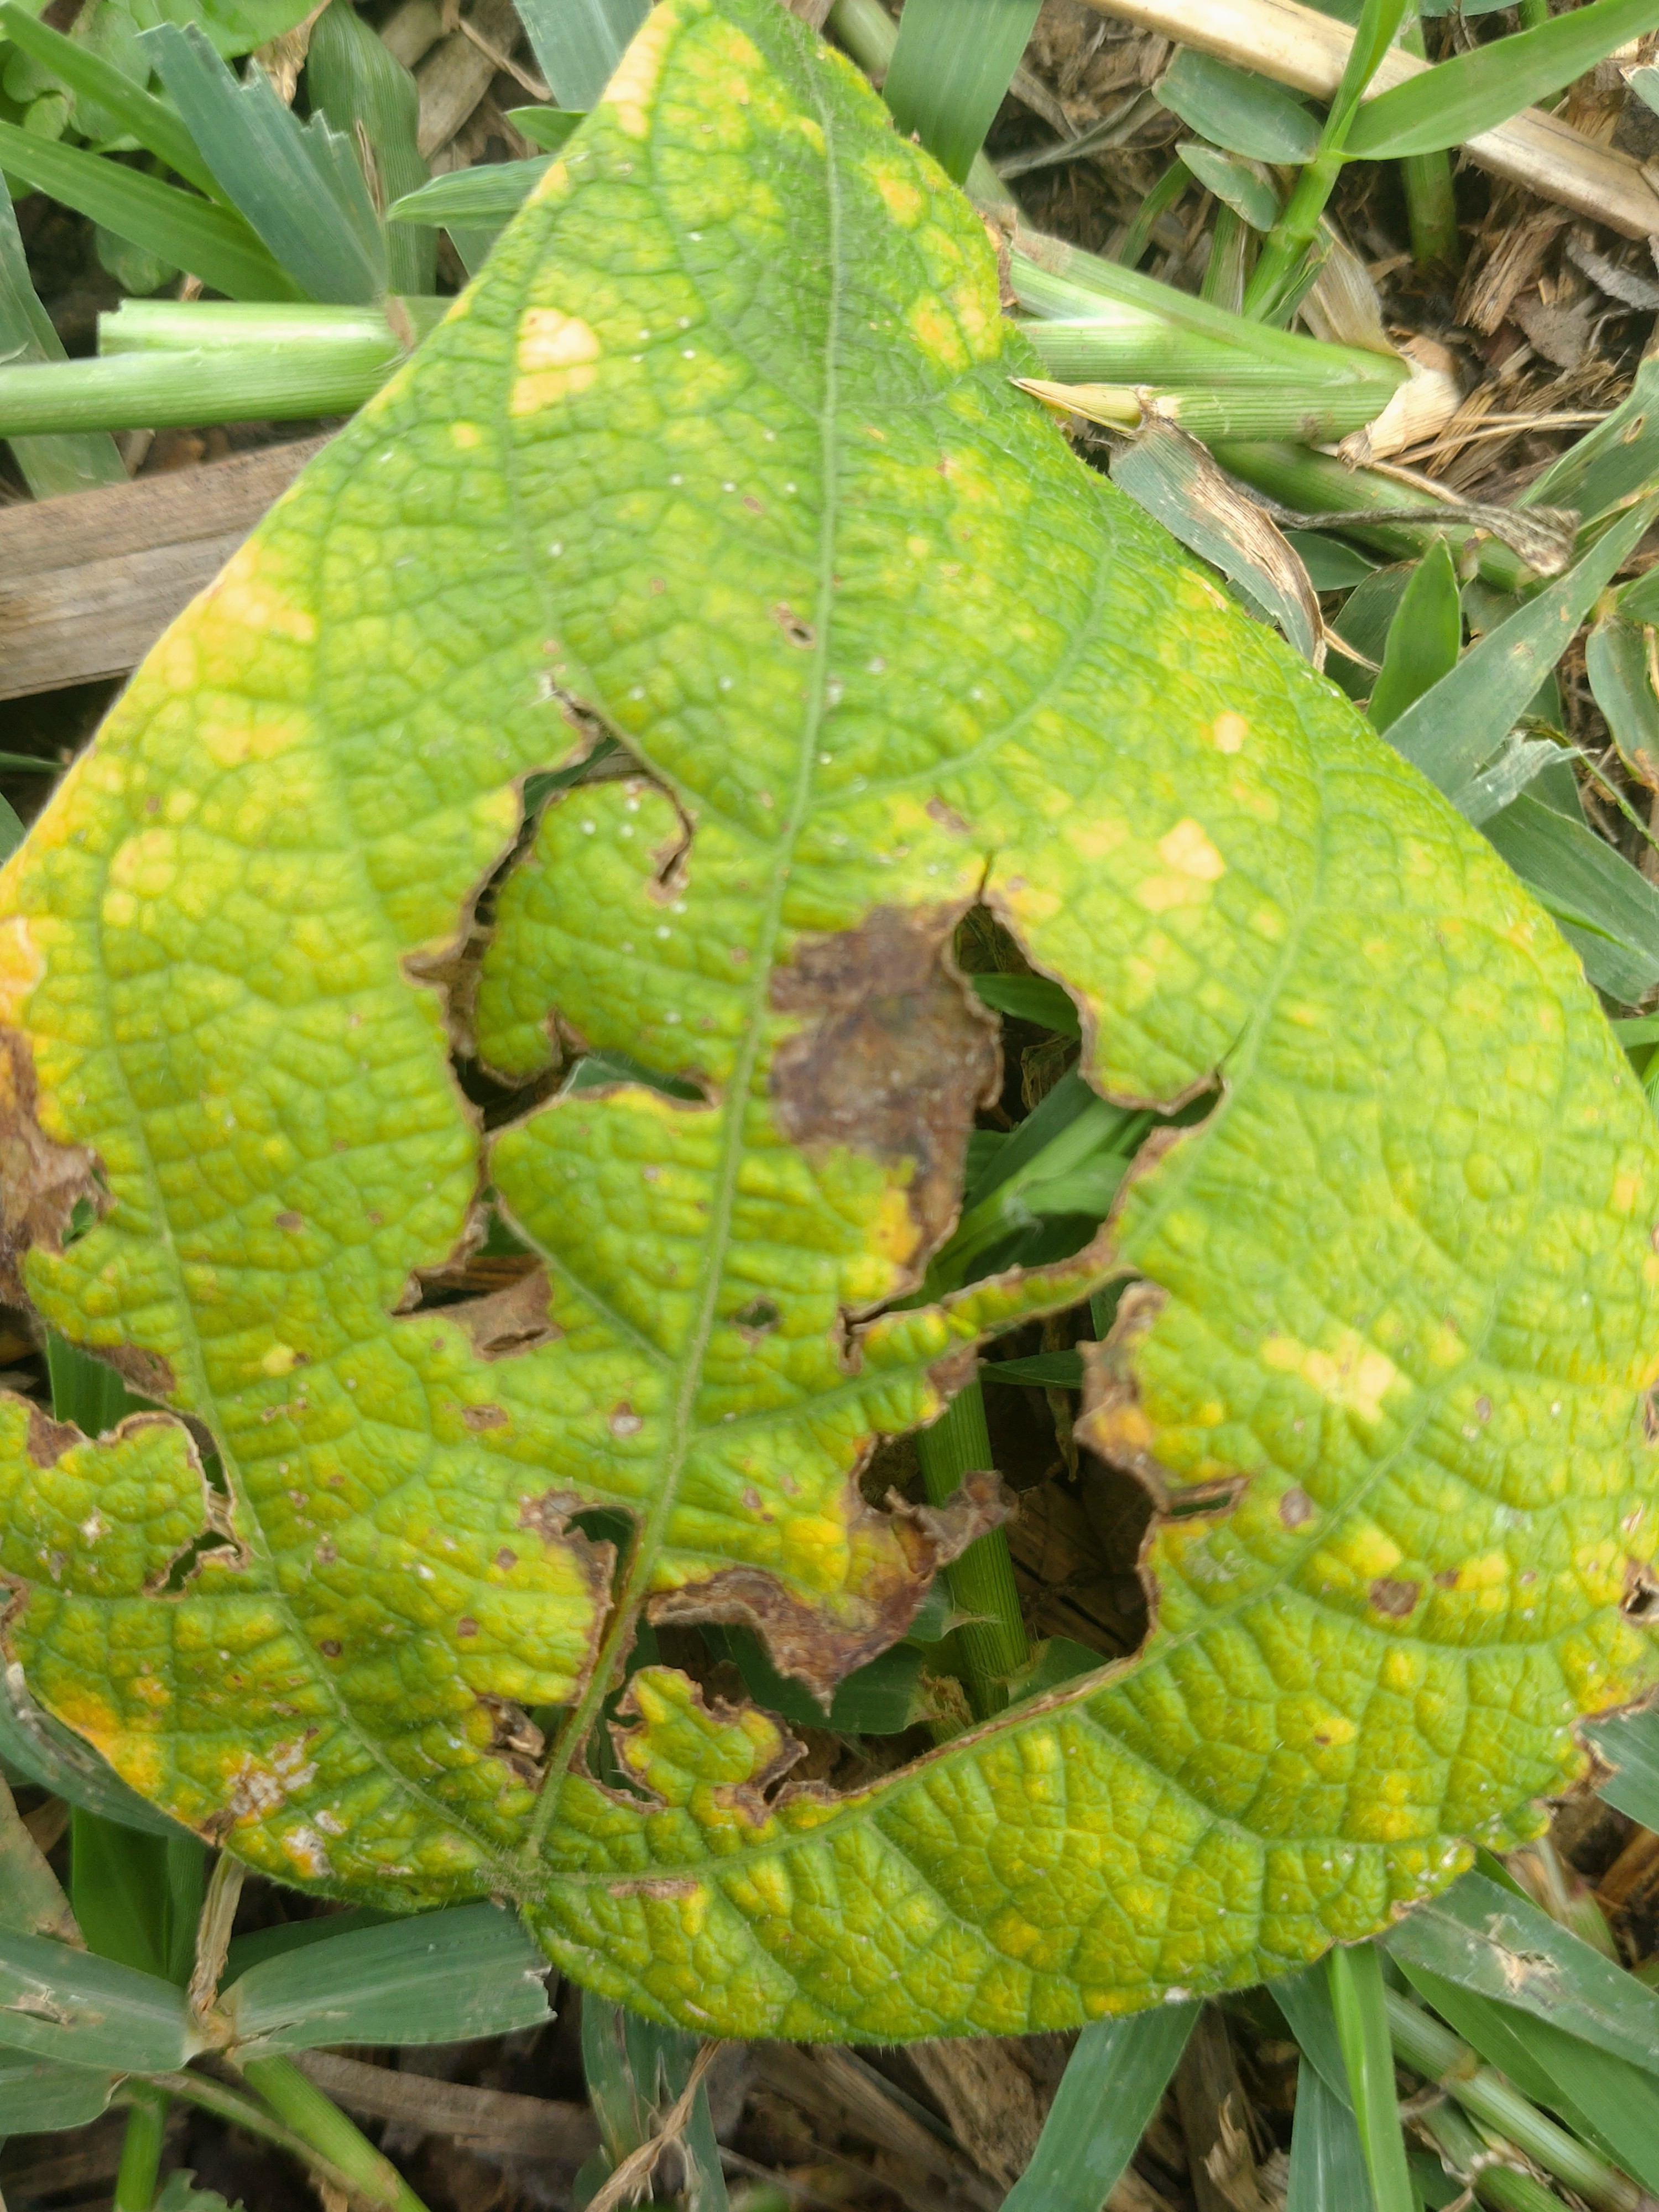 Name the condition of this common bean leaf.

rust
